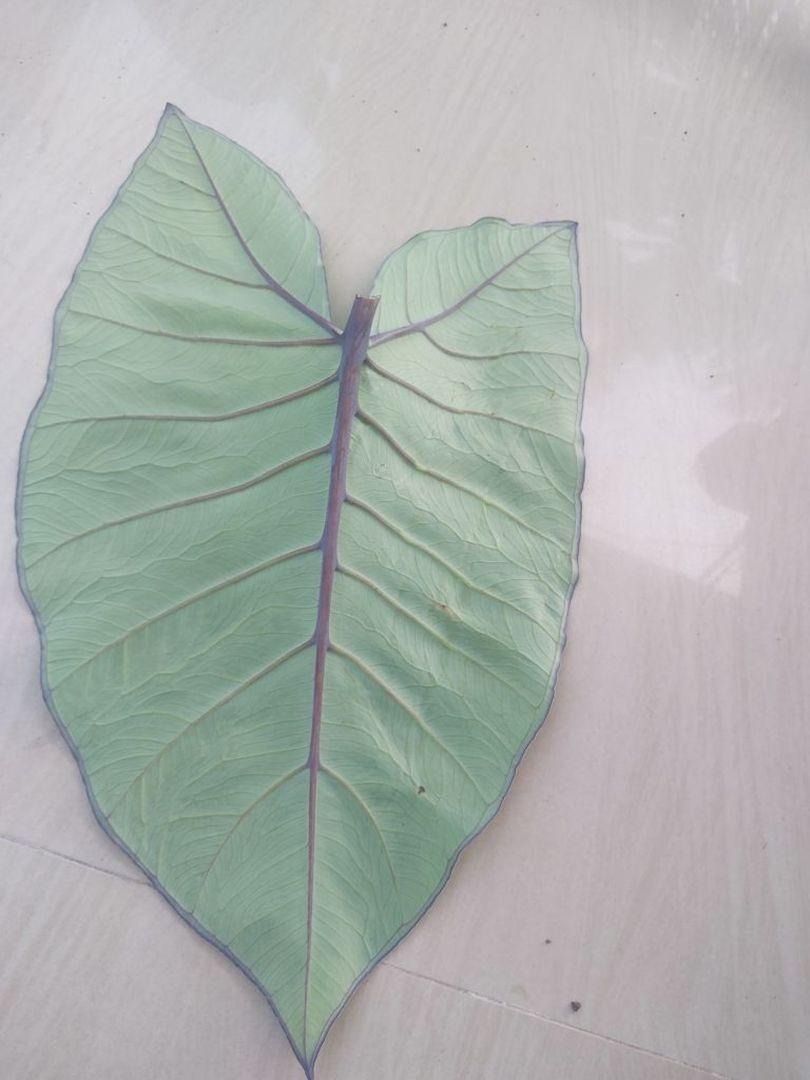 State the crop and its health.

taro, healthy
